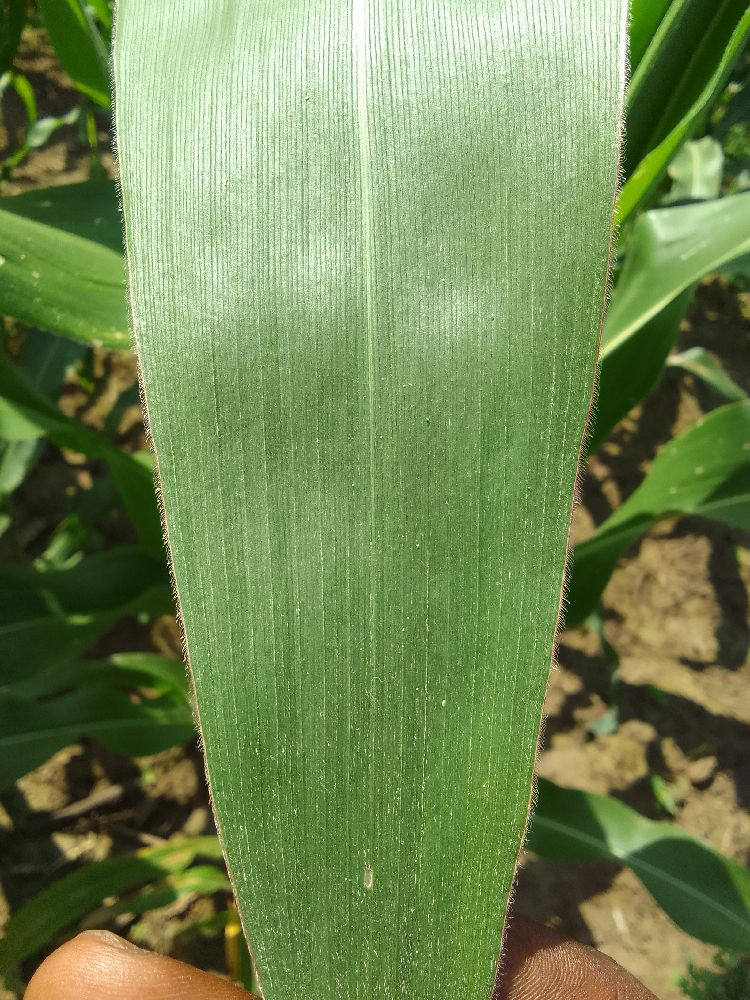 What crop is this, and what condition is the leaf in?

maize, healthy
